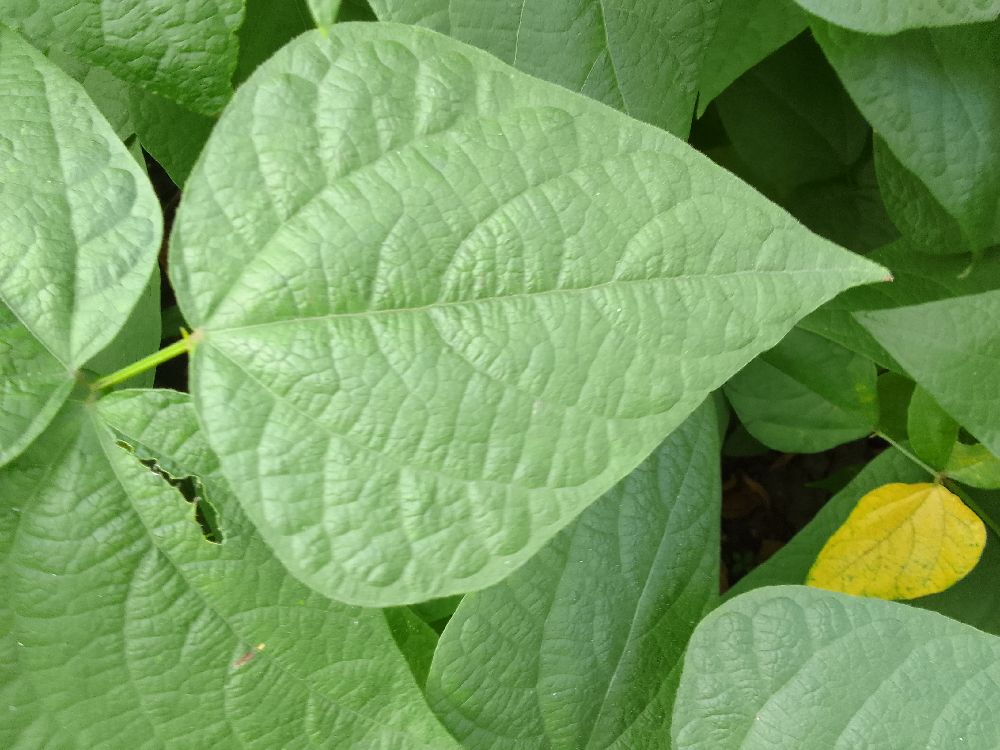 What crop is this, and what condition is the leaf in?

common bean, healthy
